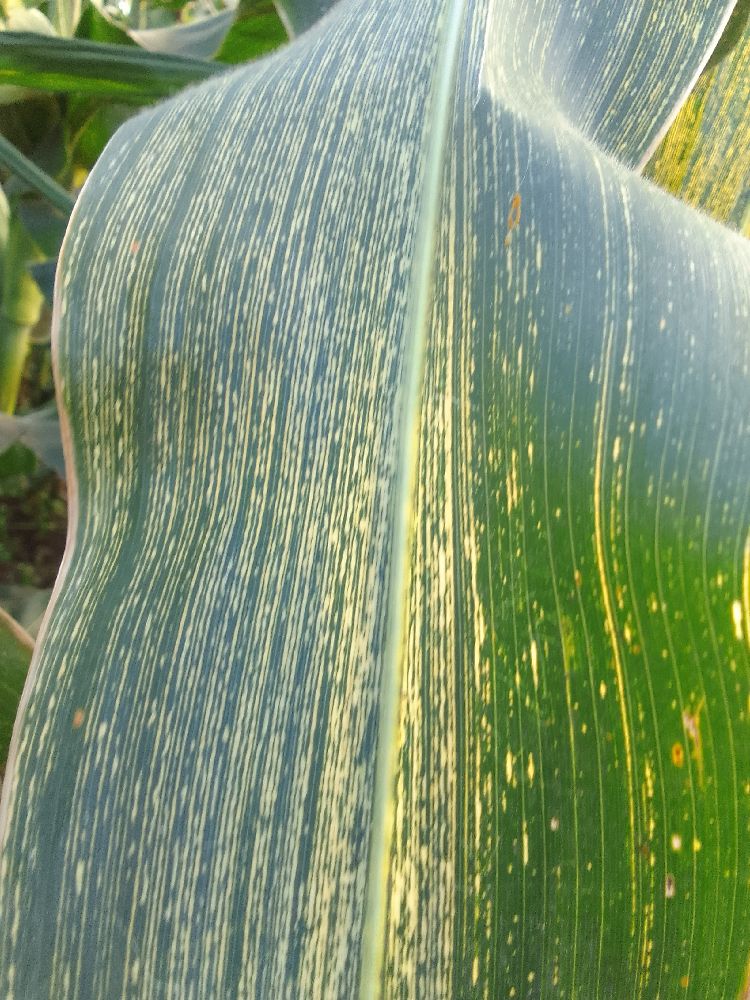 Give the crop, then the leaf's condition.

maize, maize streak virus
